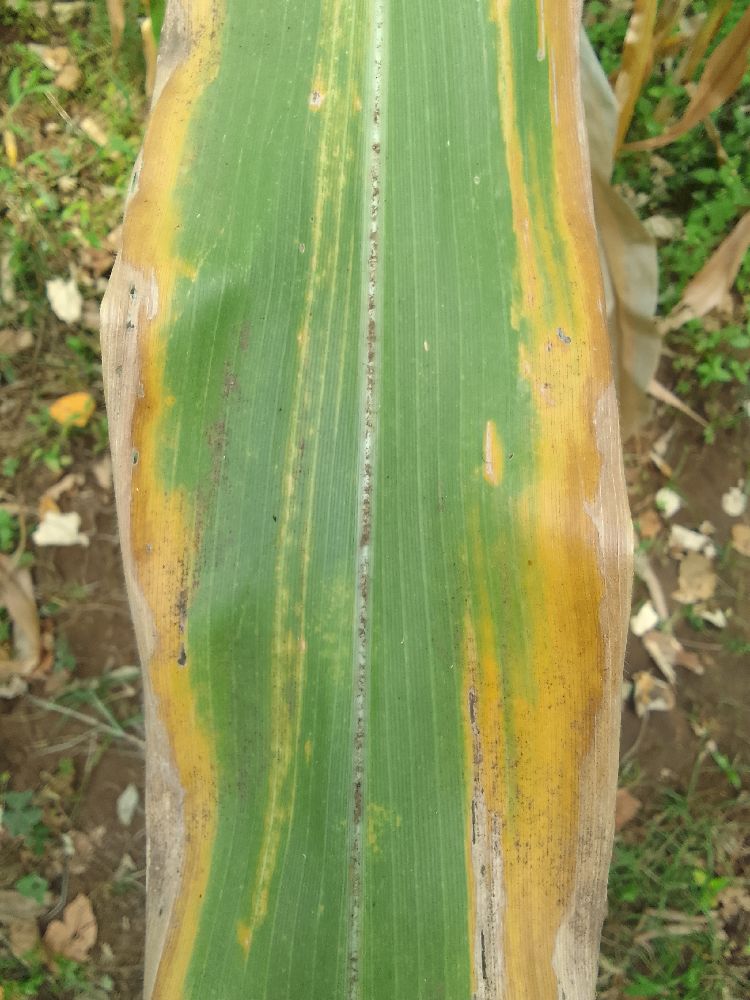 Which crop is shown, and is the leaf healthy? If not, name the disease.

maize, maize lethal necrosis
